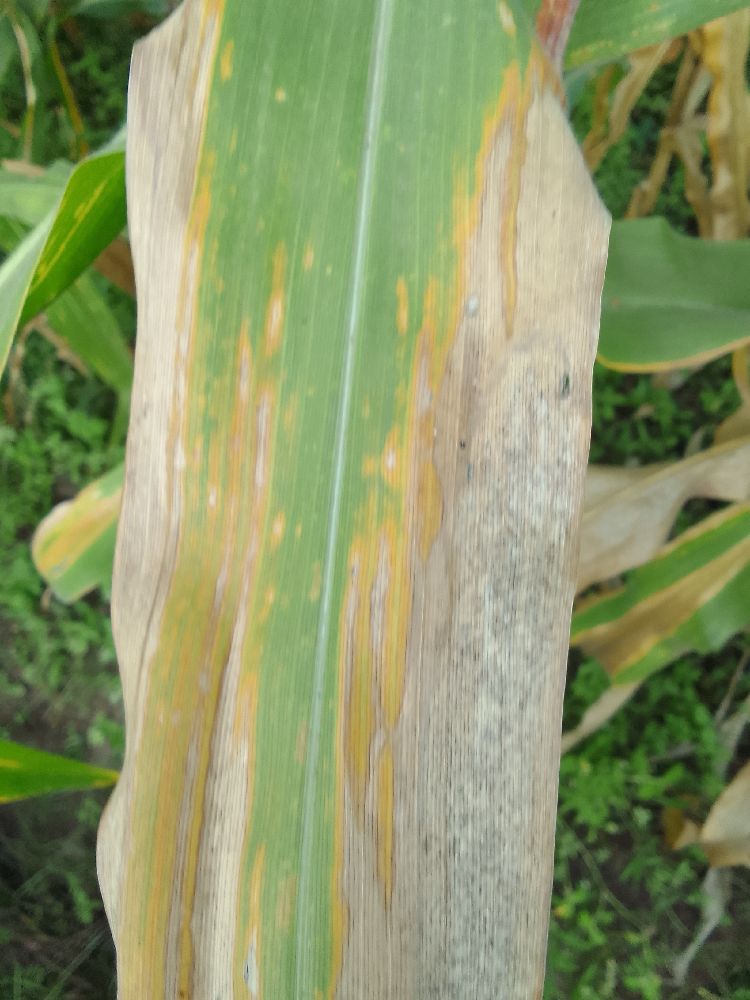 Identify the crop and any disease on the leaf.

maize, maize lethal necrosis
